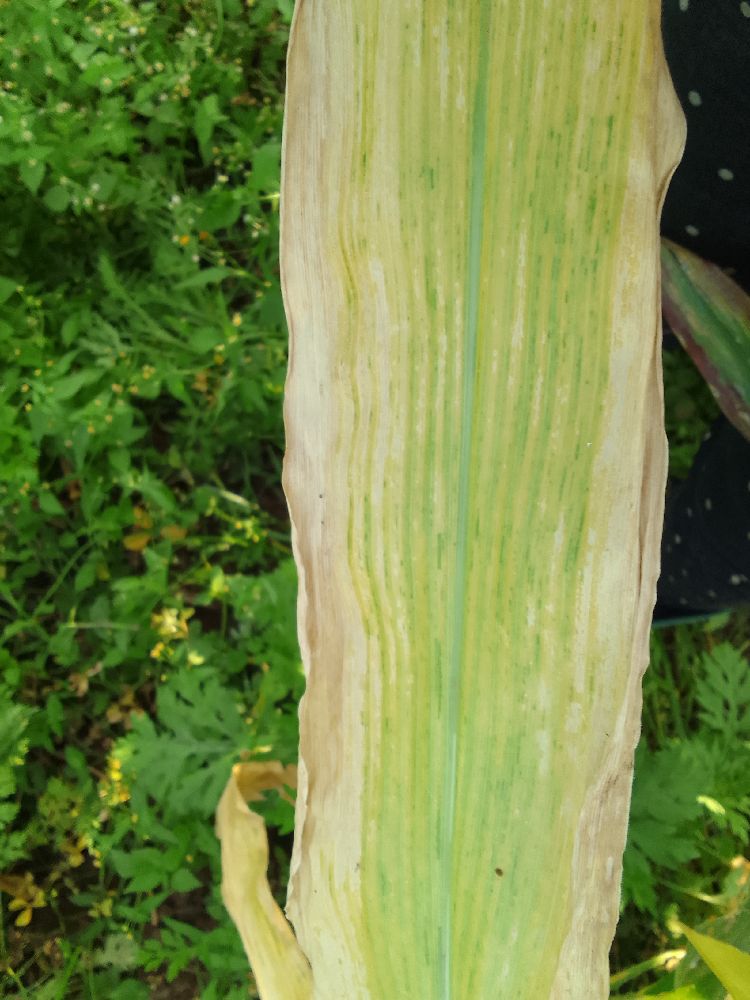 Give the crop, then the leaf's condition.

maize, maize lethal necrosis
